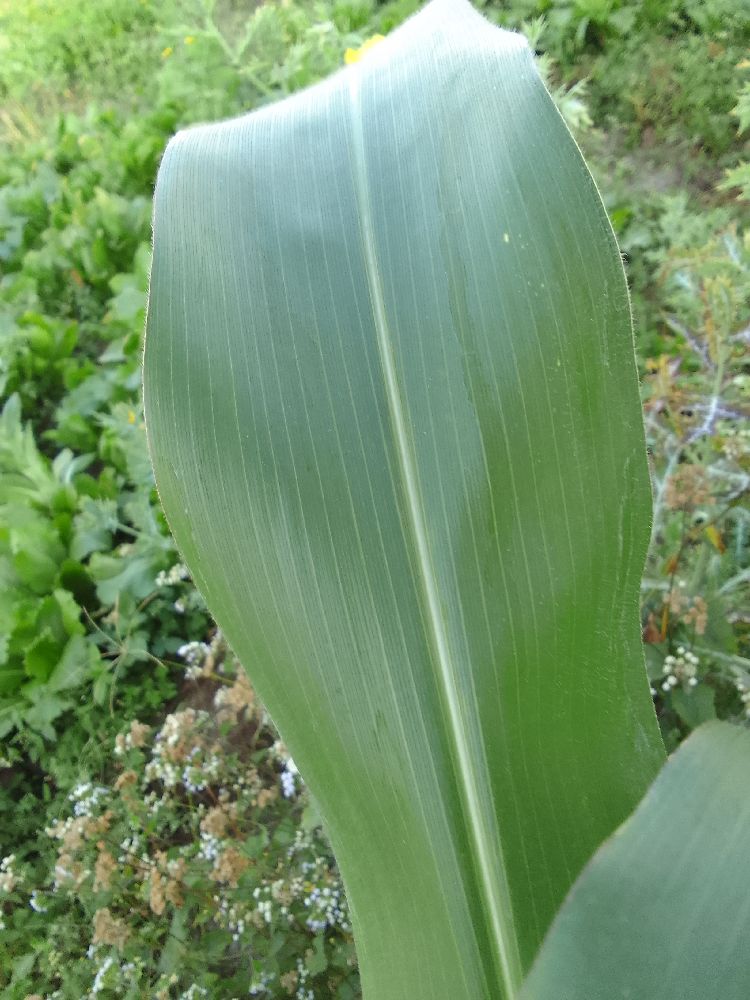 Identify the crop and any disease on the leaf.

maize, healthy
